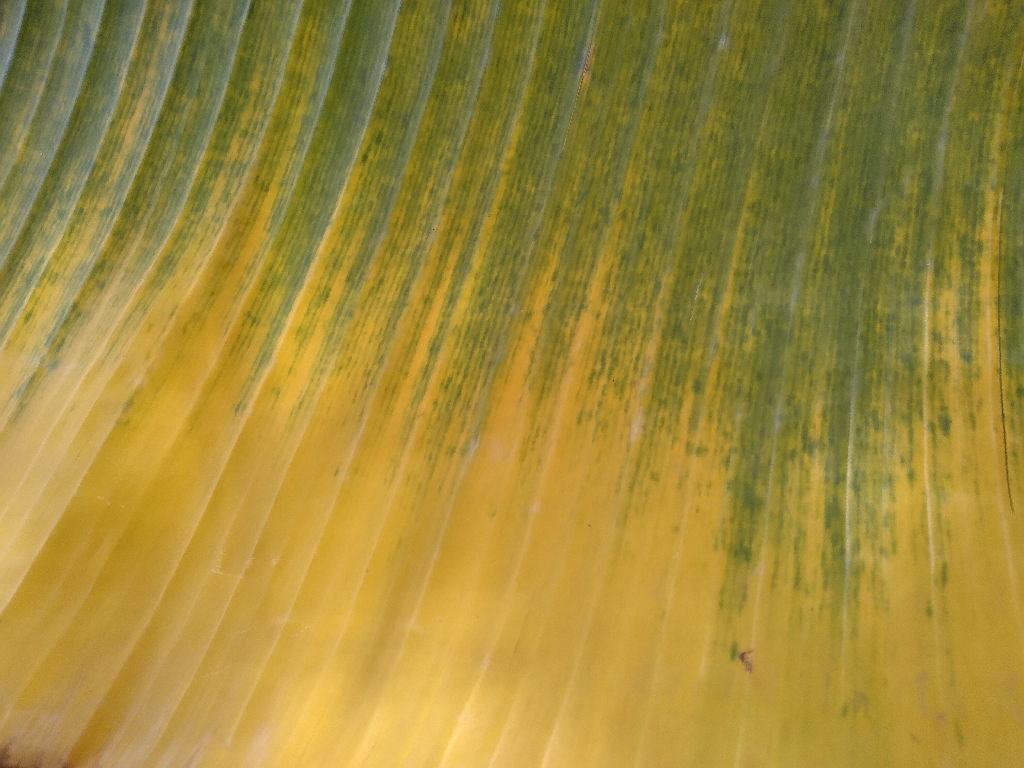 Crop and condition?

banana, fusarium wilt race 1
